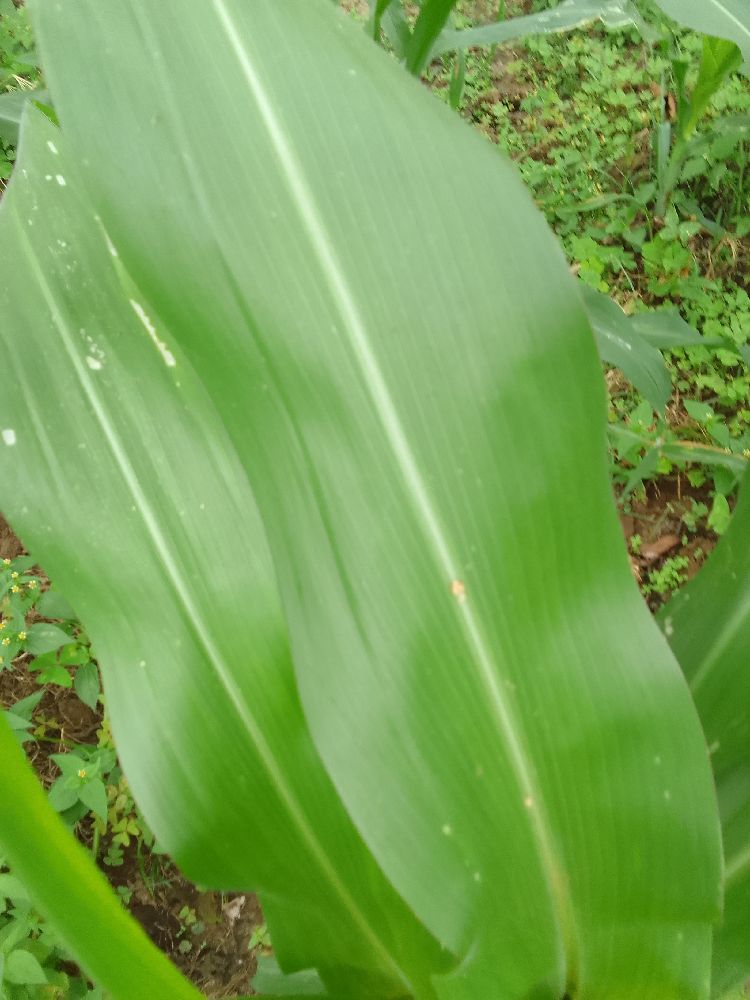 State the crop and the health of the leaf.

maize, healthy
